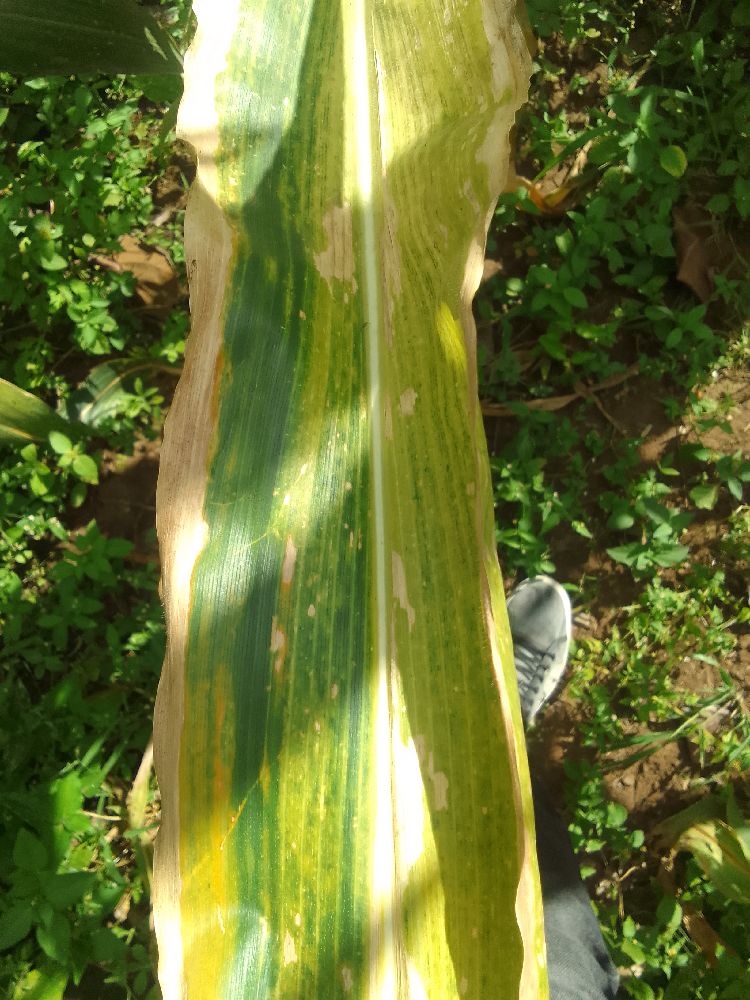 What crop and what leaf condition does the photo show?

maize, maize lethal necrosis
